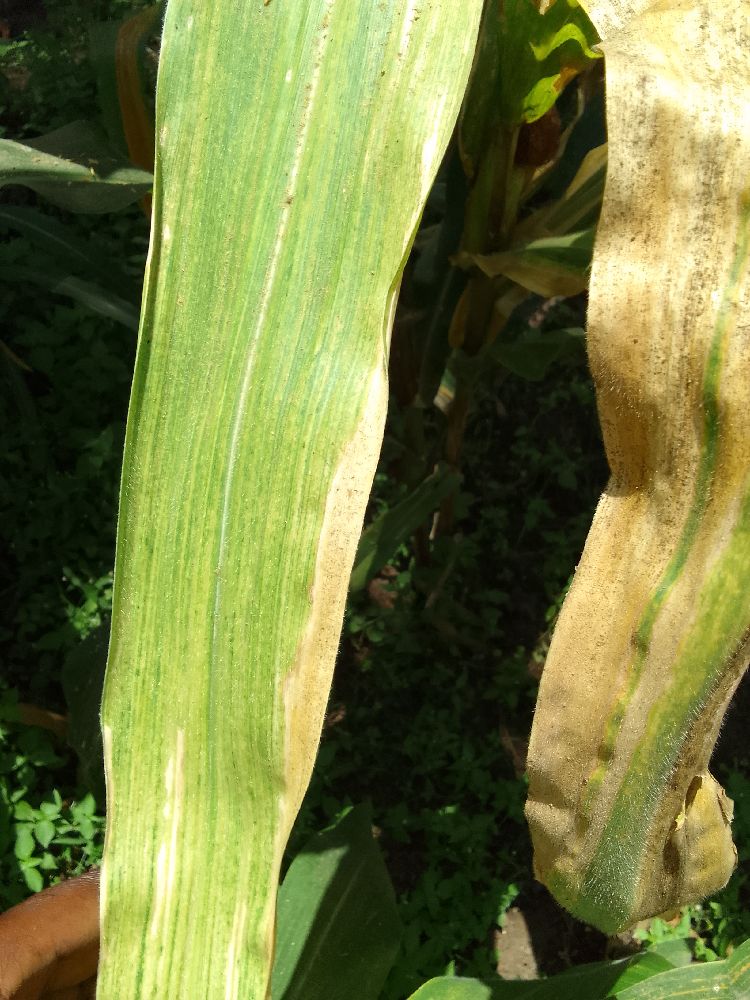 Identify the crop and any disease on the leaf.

maize, maize lethal necrosis
